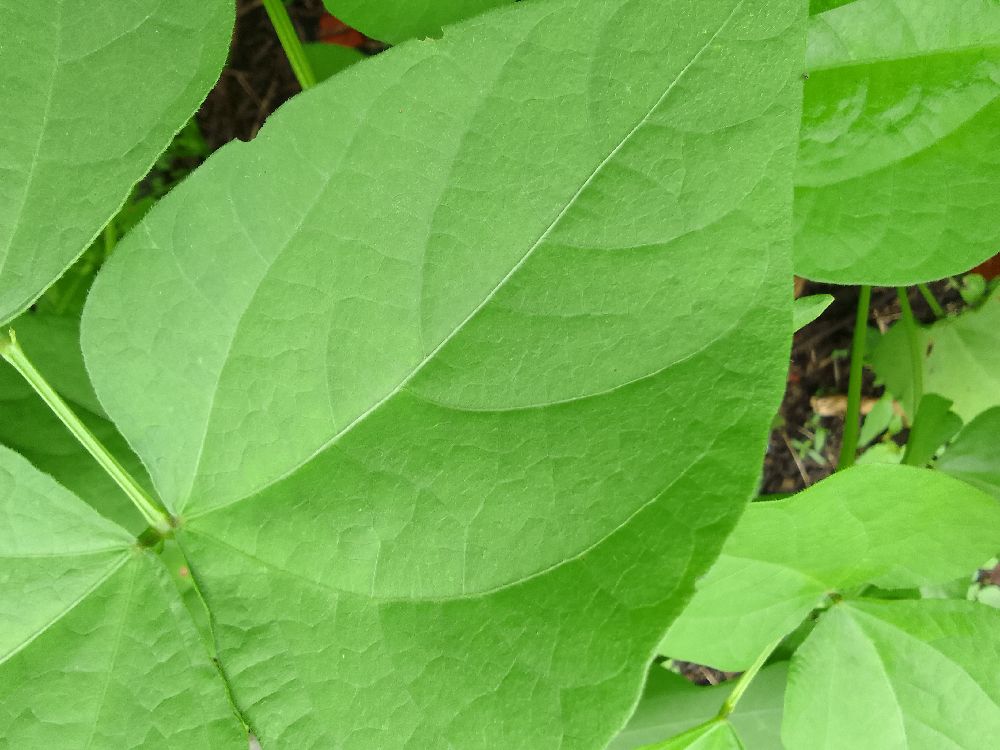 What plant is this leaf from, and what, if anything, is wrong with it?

common bean, healthy
